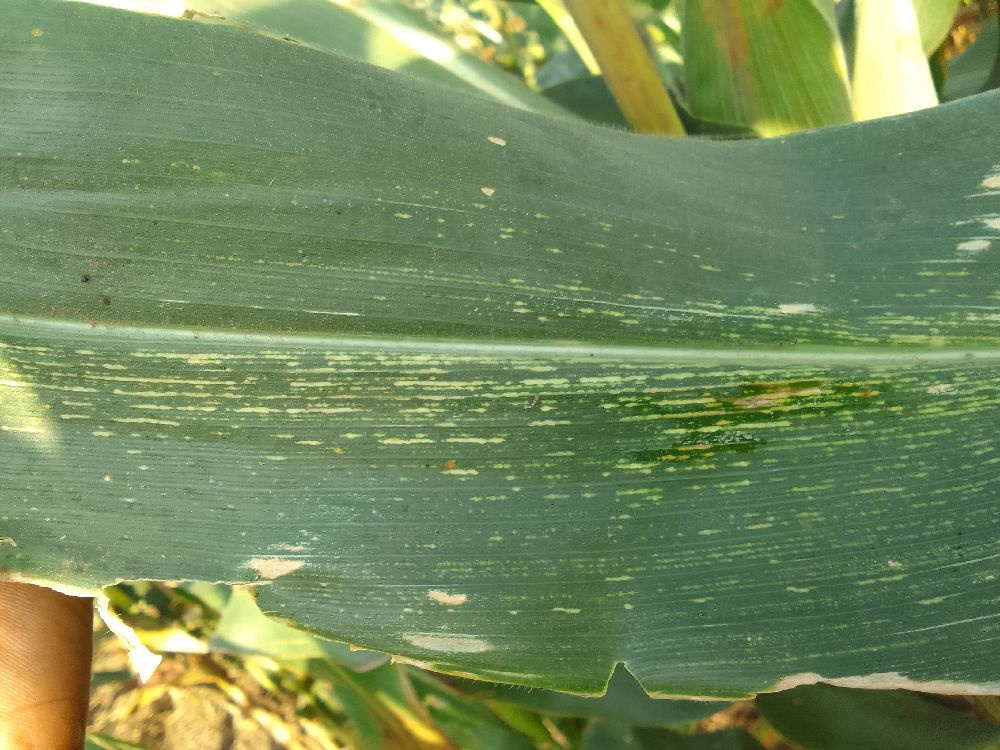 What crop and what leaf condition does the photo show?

maize, maize streak virus
